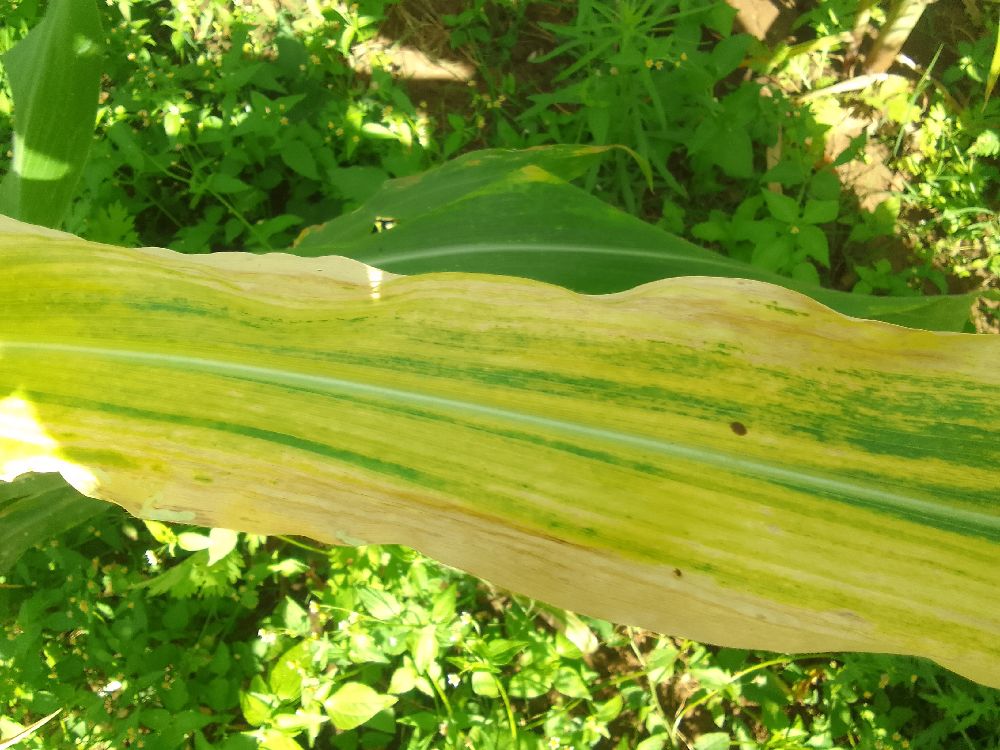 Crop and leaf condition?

maize, maize lethal necrosis
